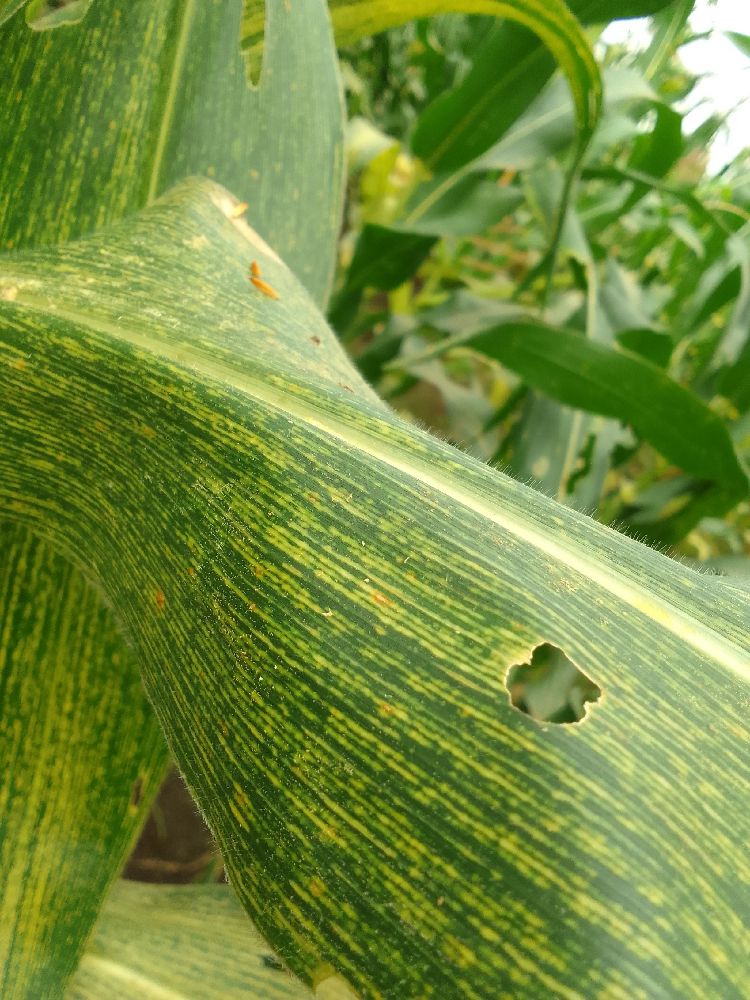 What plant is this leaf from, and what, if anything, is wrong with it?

maize, maize streak virus
